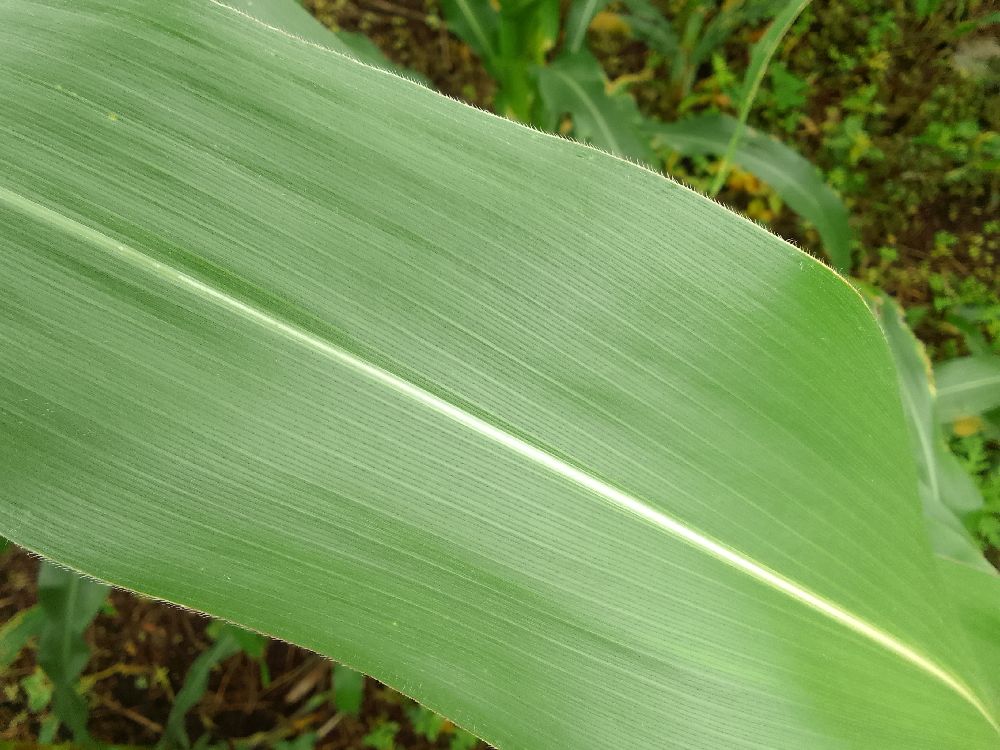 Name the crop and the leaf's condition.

maize, healthy
